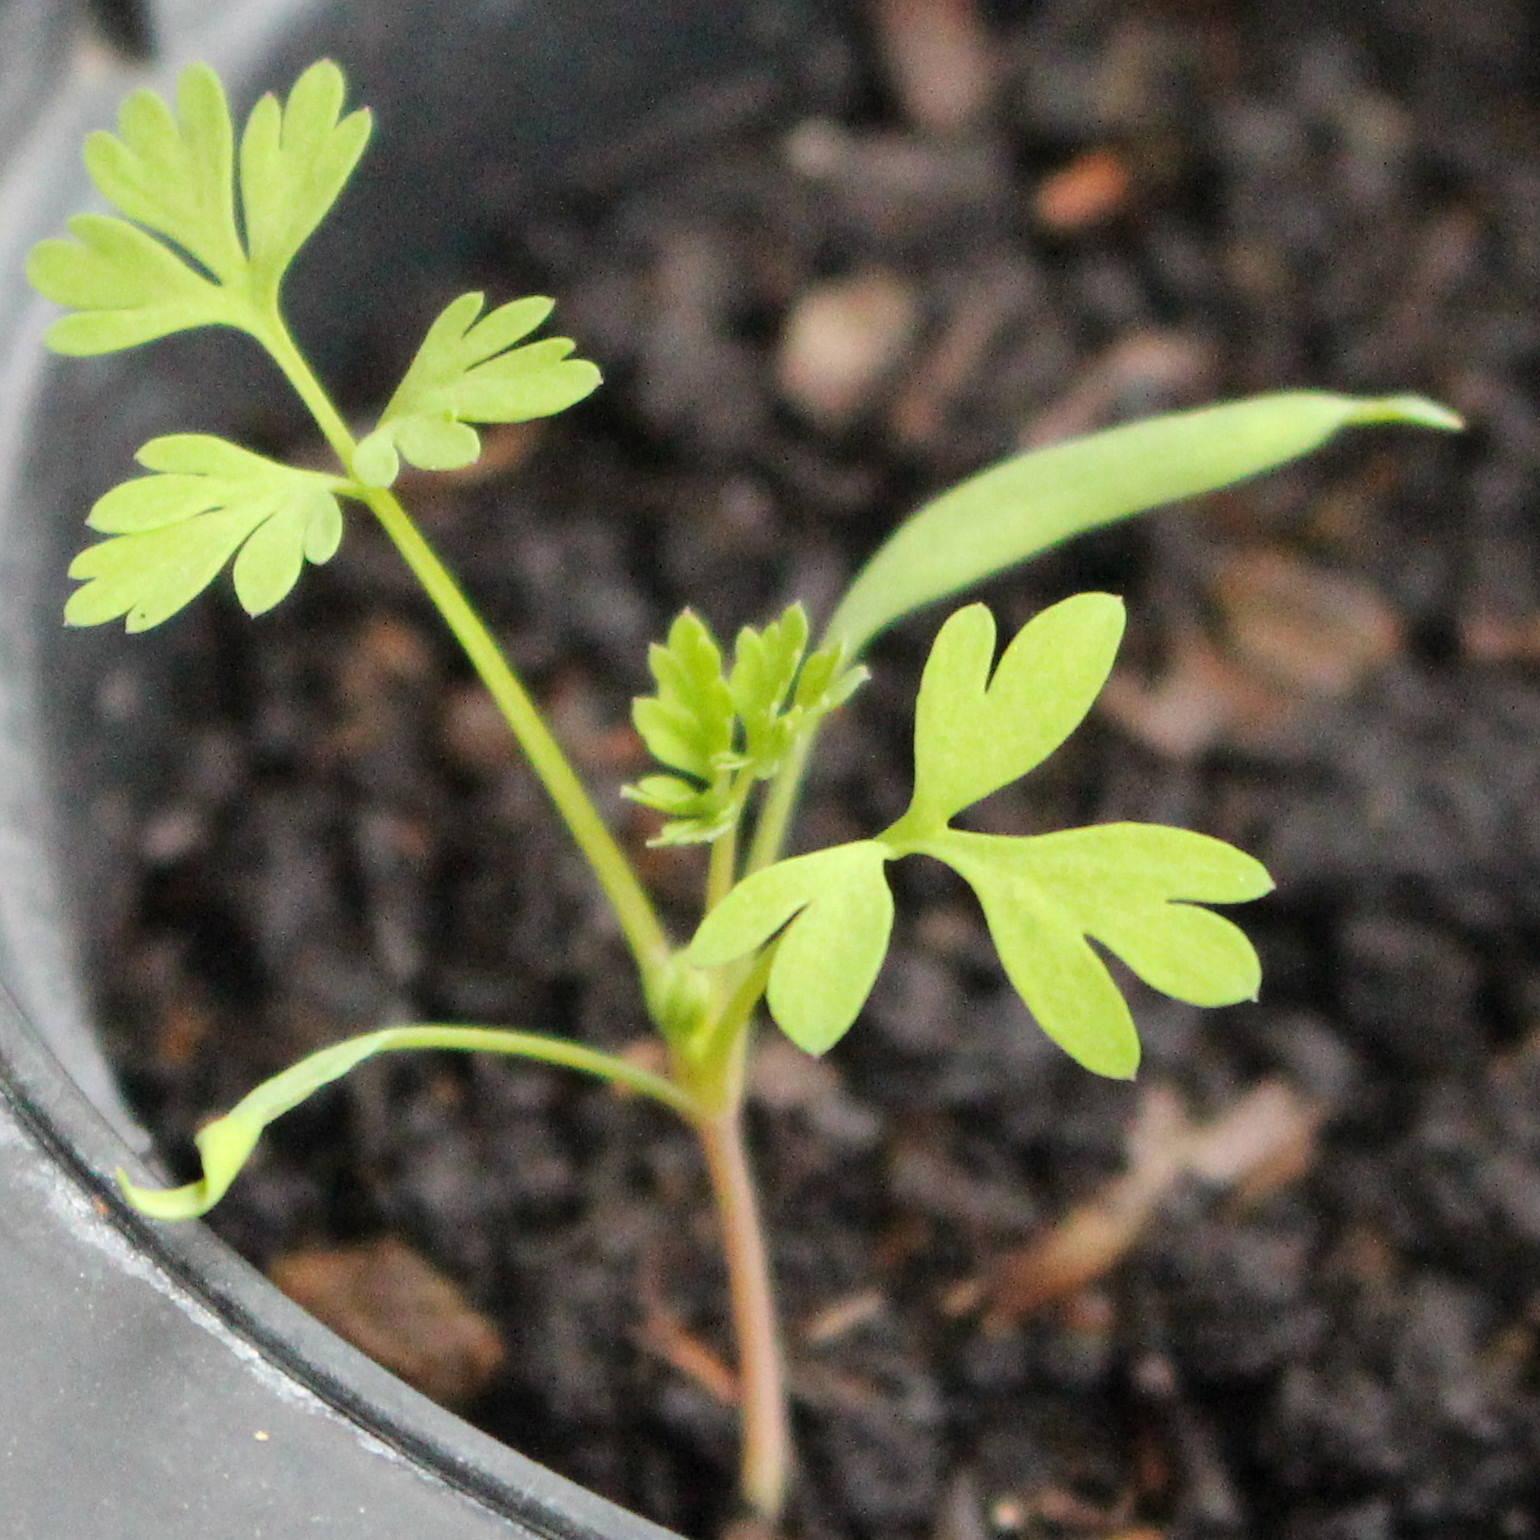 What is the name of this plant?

Fumaria officinalis
